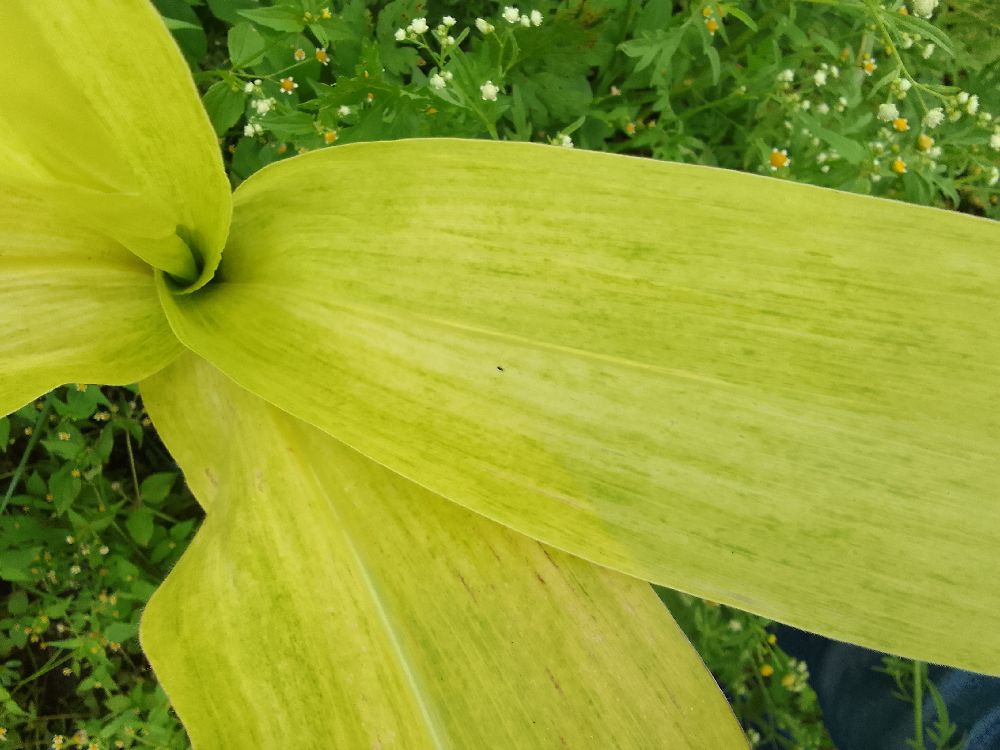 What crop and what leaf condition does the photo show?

maize, maize lethal necrosis
